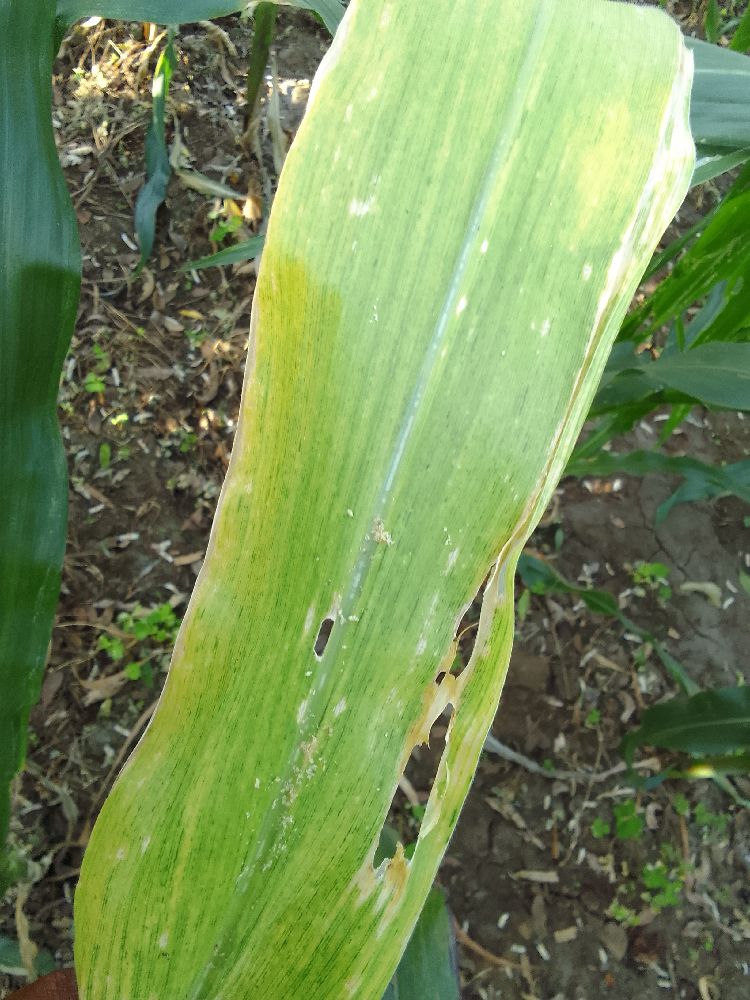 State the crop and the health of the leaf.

maize, maize lethal necrosis
